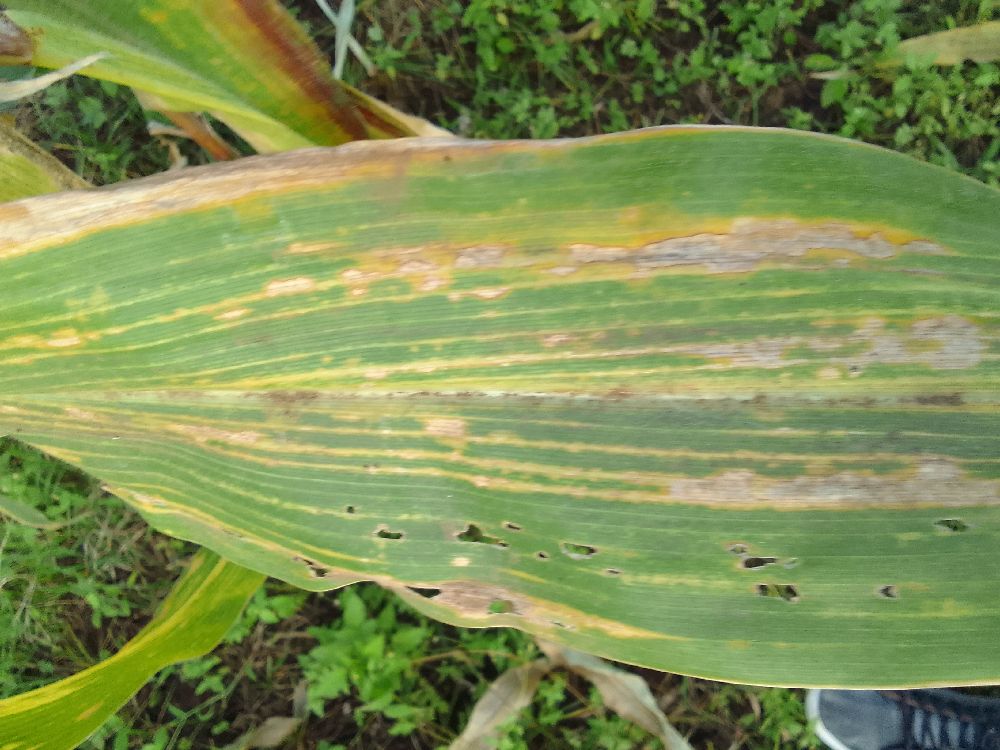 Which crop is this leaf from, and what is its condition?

maize, maize lethal necrosis
